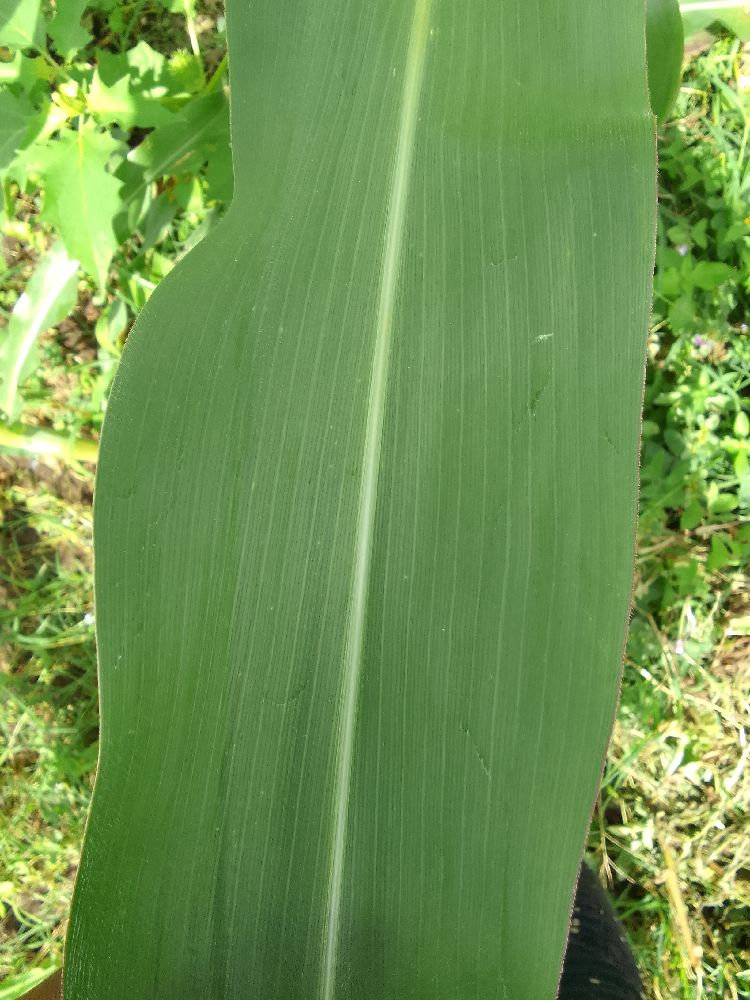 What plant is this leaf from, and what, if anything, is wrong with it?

maize, healthy
